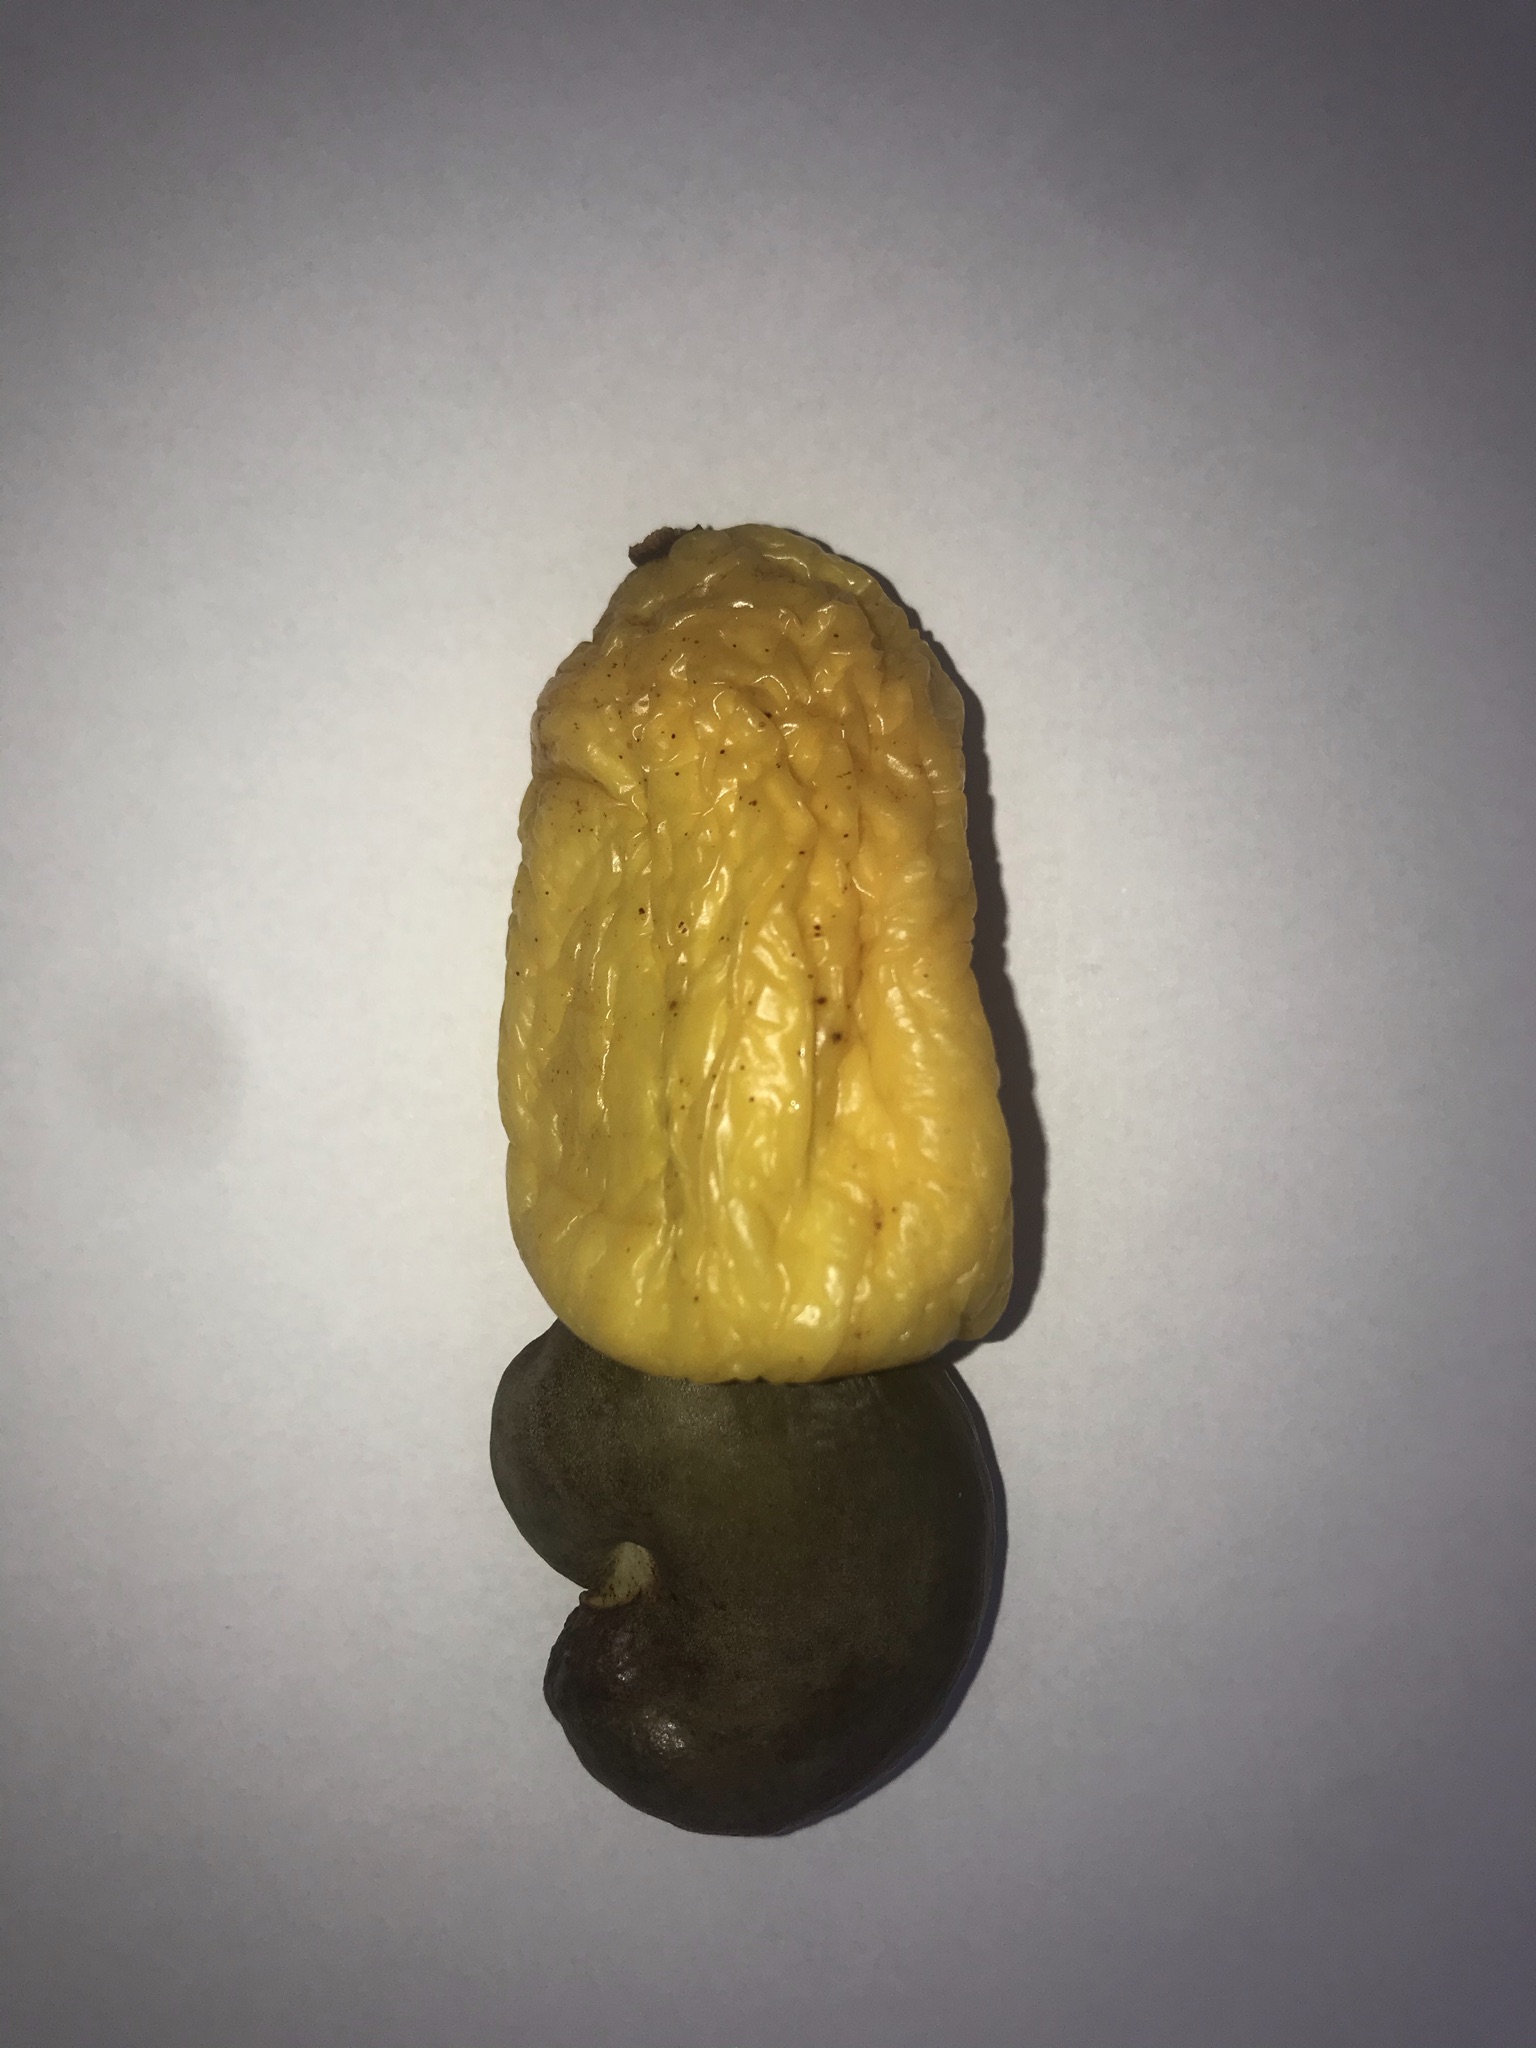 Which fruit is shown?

caju amarelo
